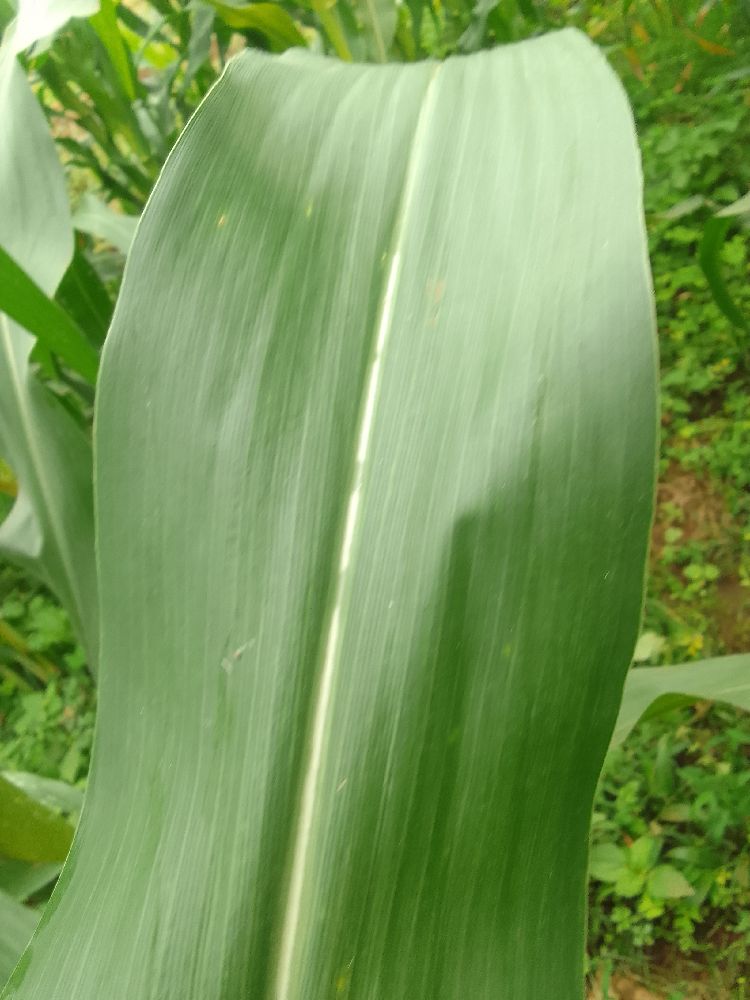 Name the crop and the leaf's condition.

maize, healthy
